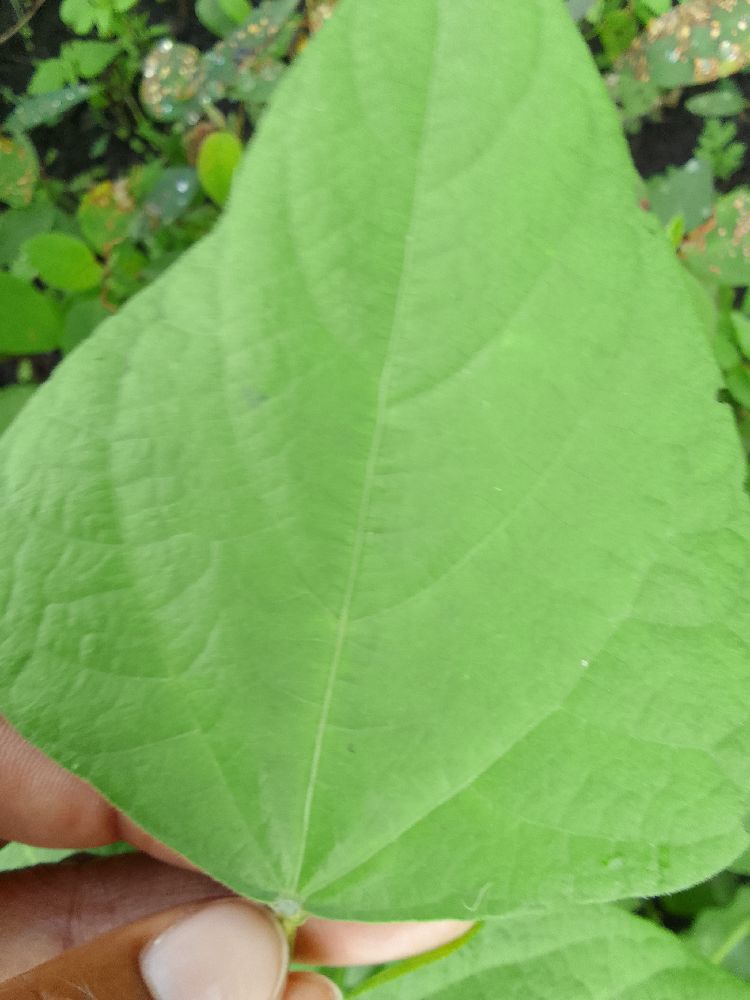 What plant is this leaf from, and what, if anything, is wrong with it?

common bean, healthy
